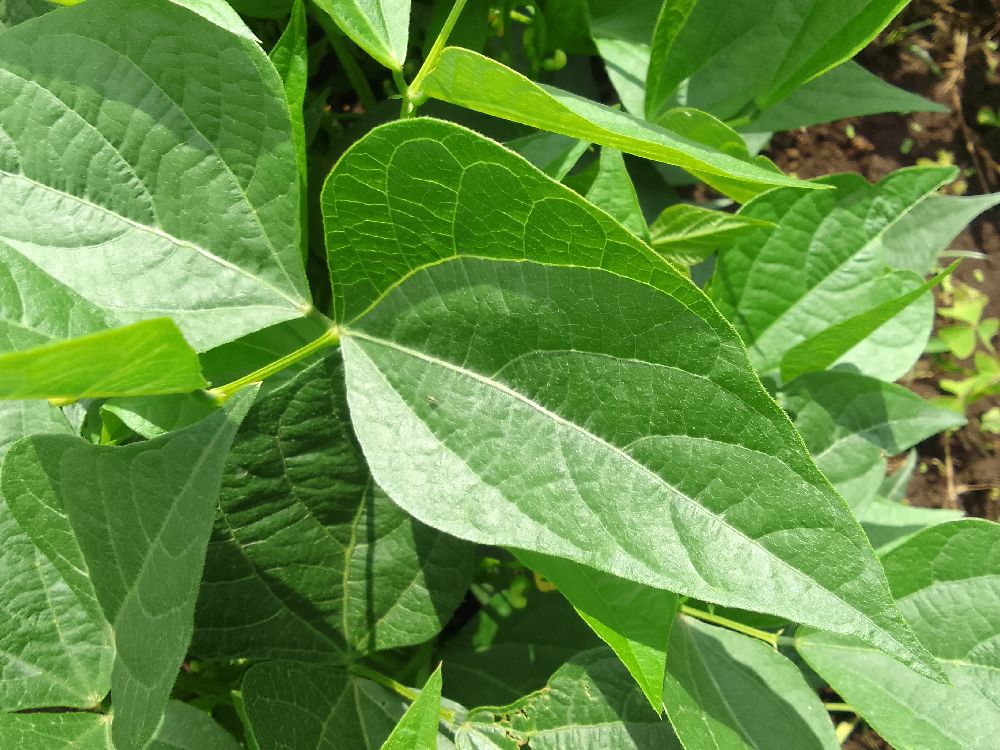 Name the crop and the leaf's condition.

common bean, healthy
